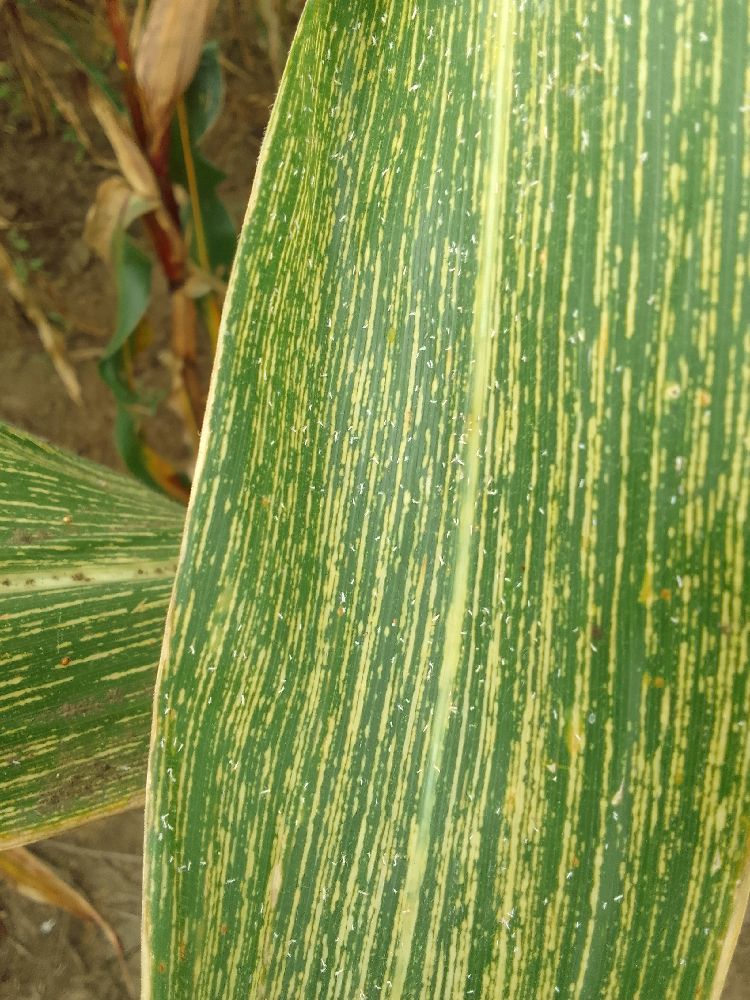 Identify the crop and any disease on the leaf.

maize, maize streak virus
